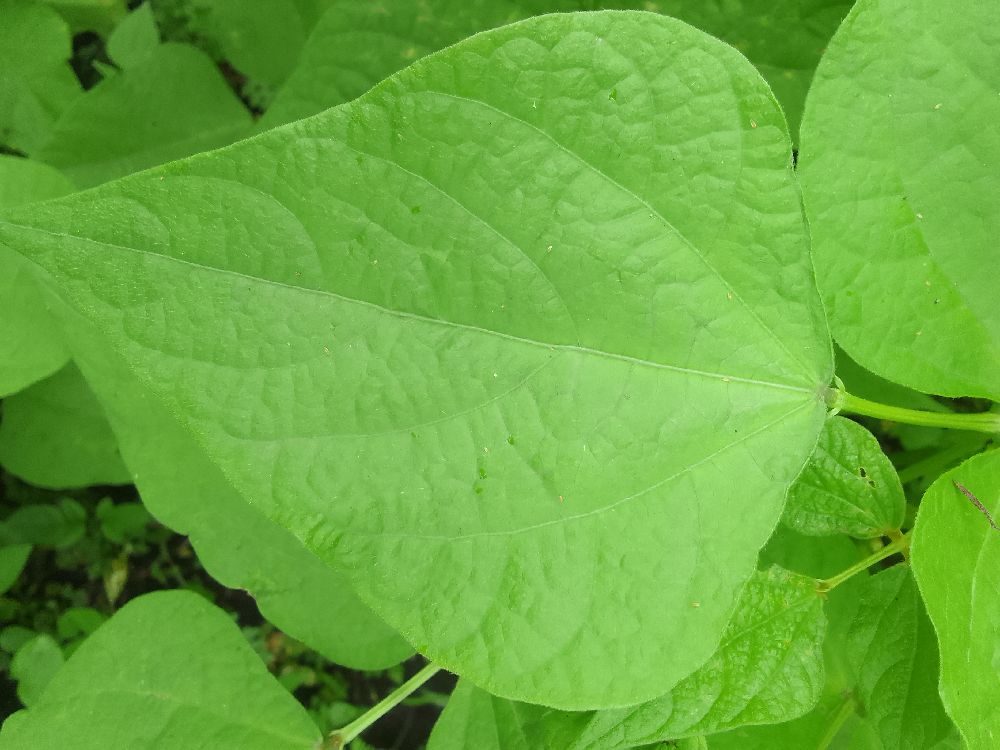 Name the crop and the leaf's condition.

common bean, healthy
